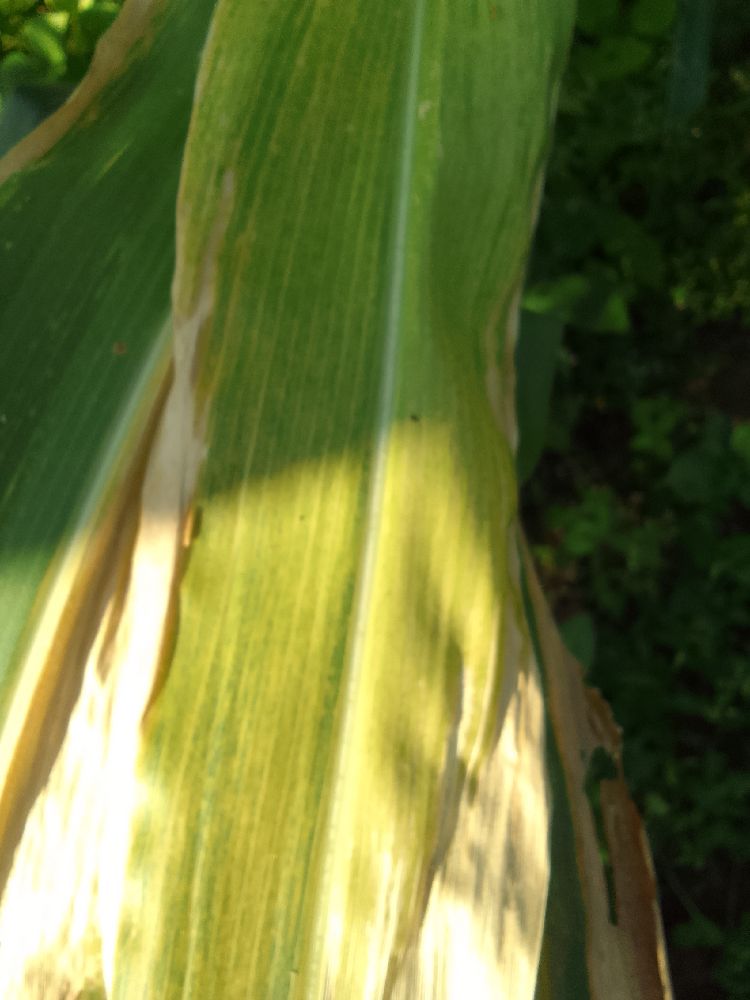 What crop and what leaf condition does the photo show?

maize, maize lethal necrosis
